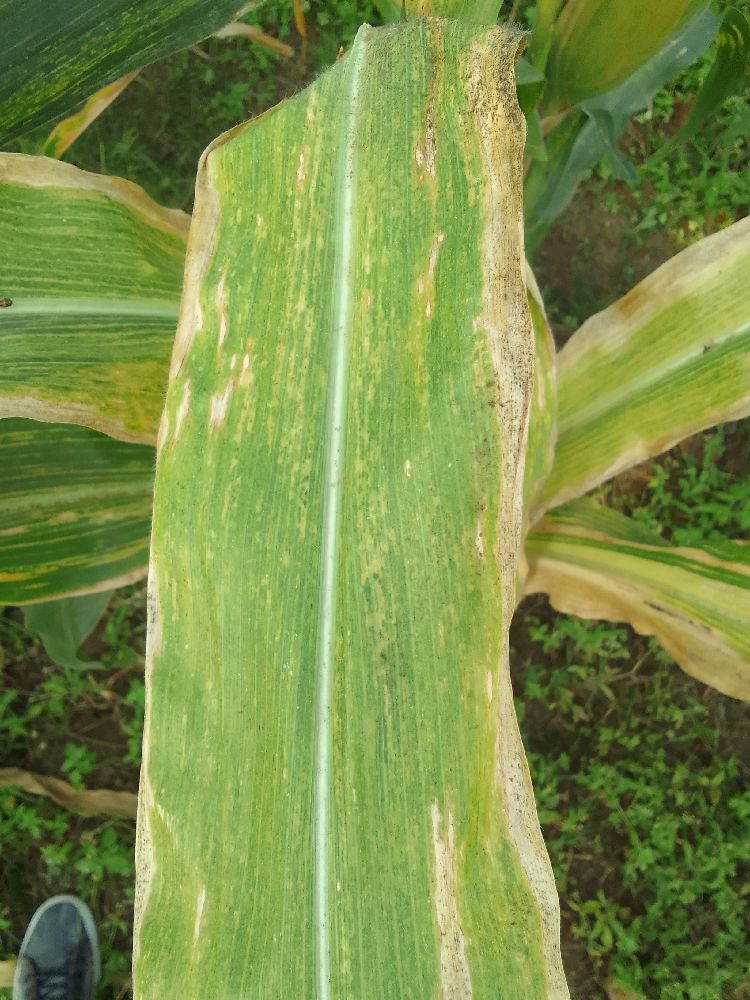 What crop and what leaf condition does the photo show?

maize, maize lethal necrosis
